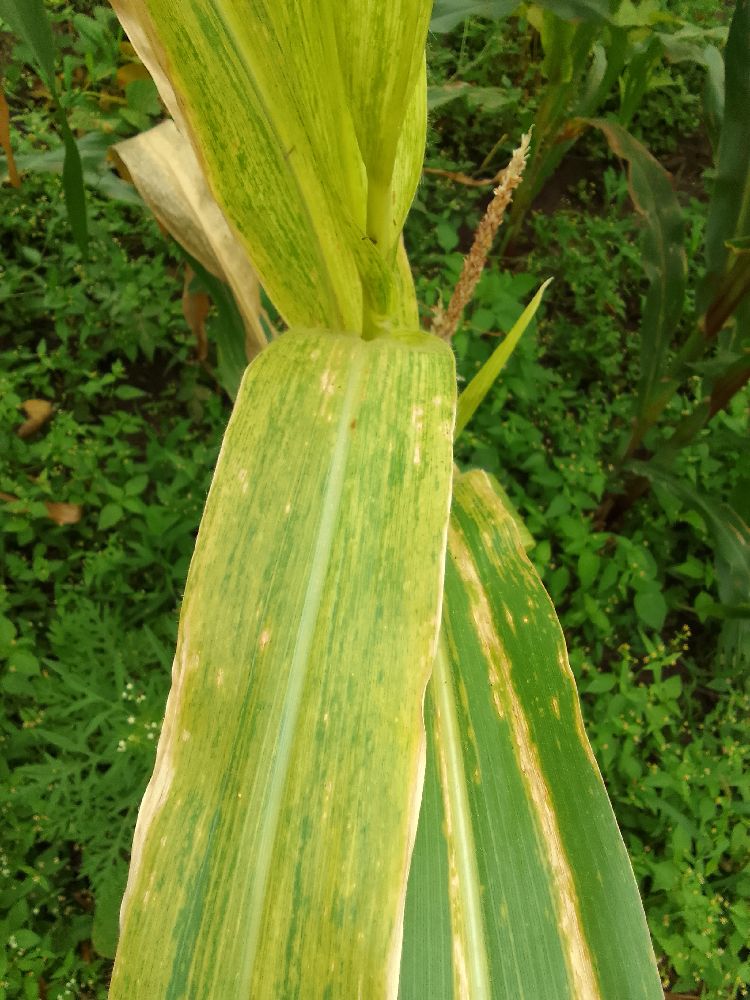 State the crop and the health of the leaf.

maize, maize lethal necrosis
